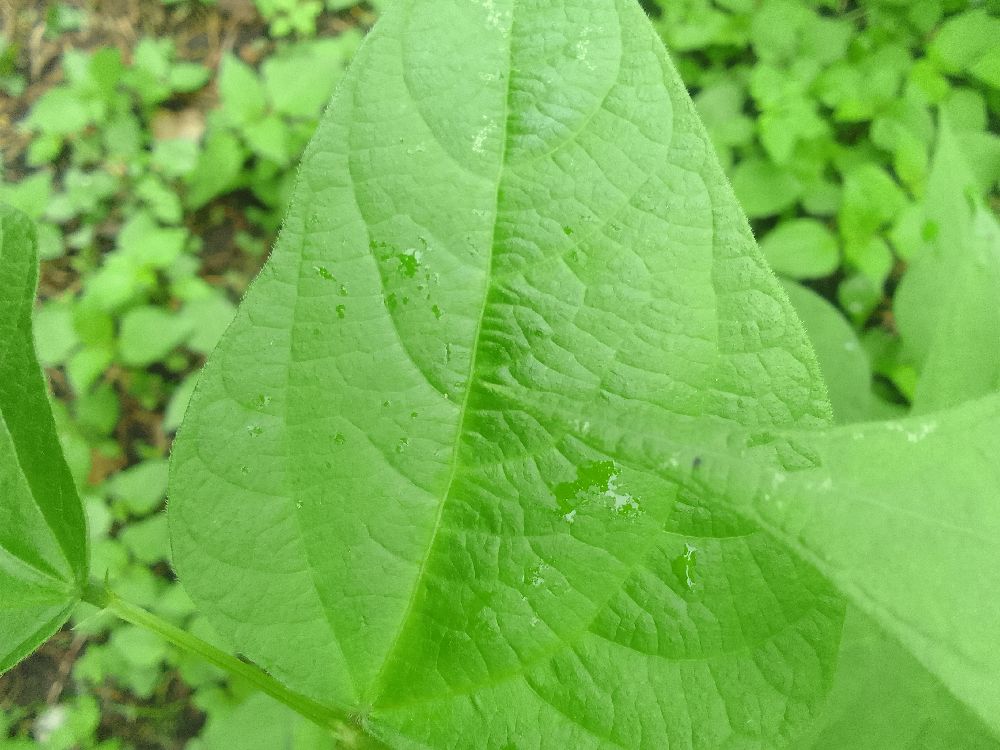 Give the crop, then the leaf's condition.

common bean, healthy
